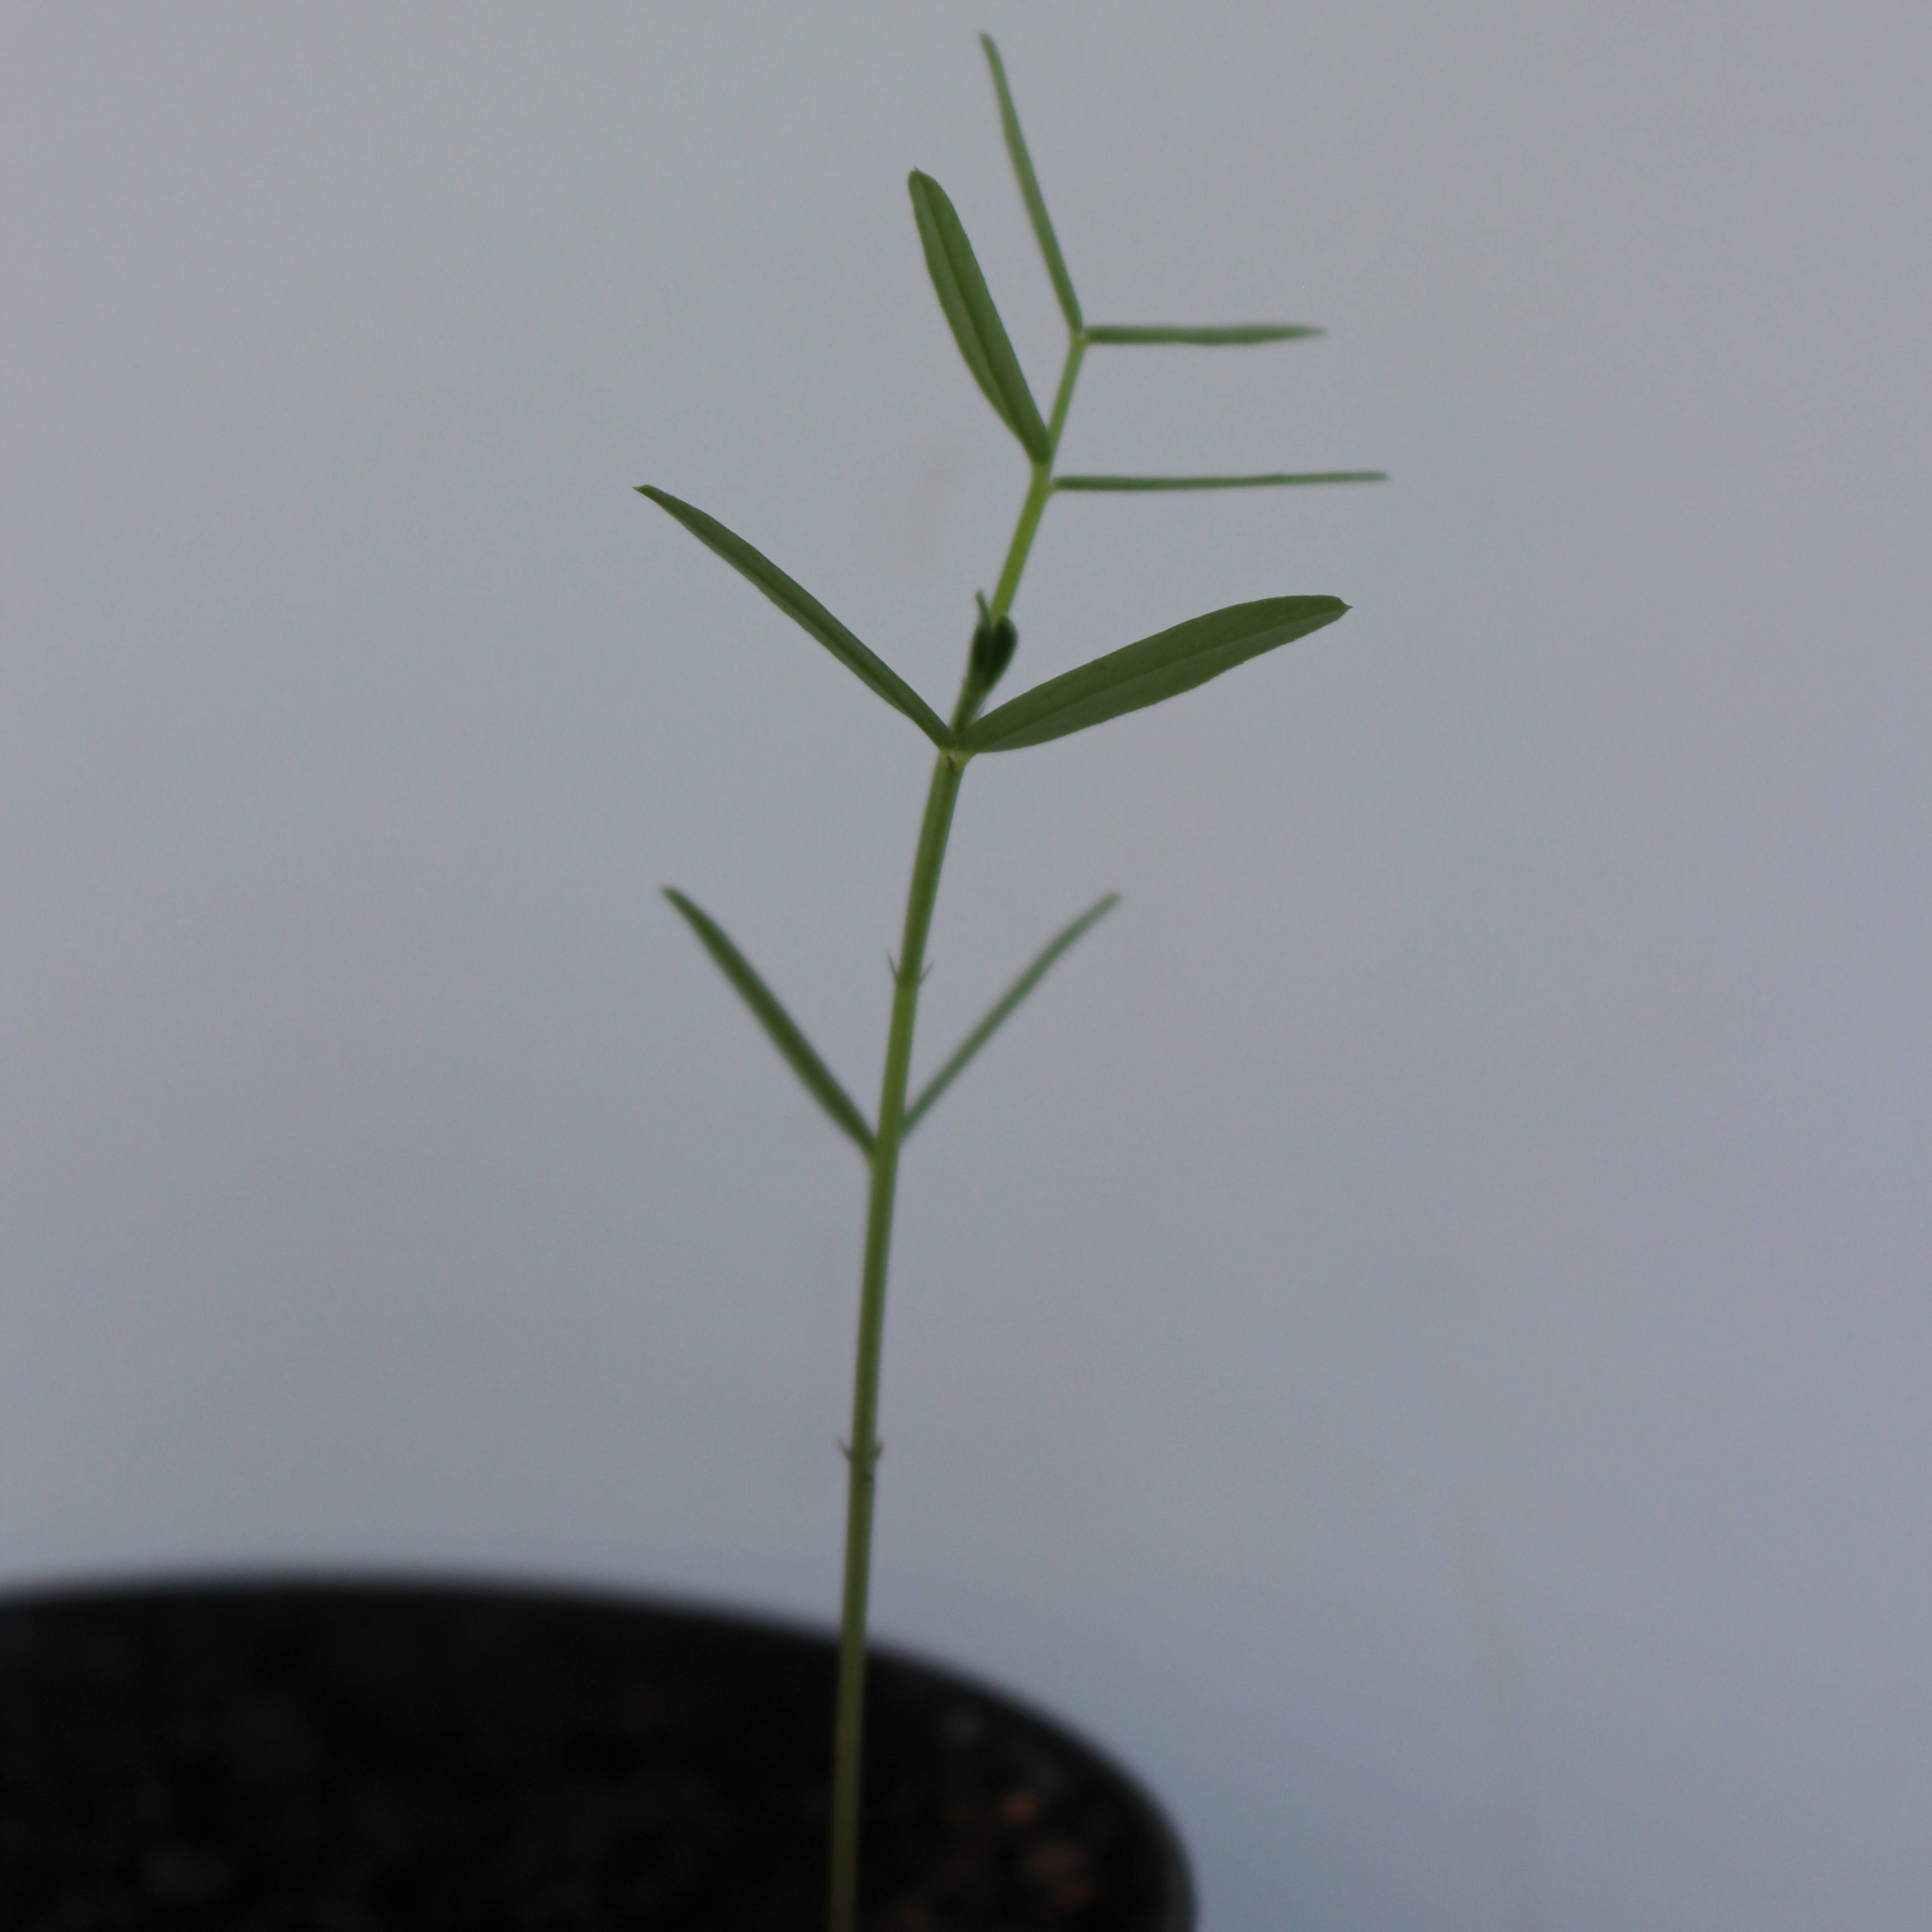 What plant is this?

Vicia sativa
